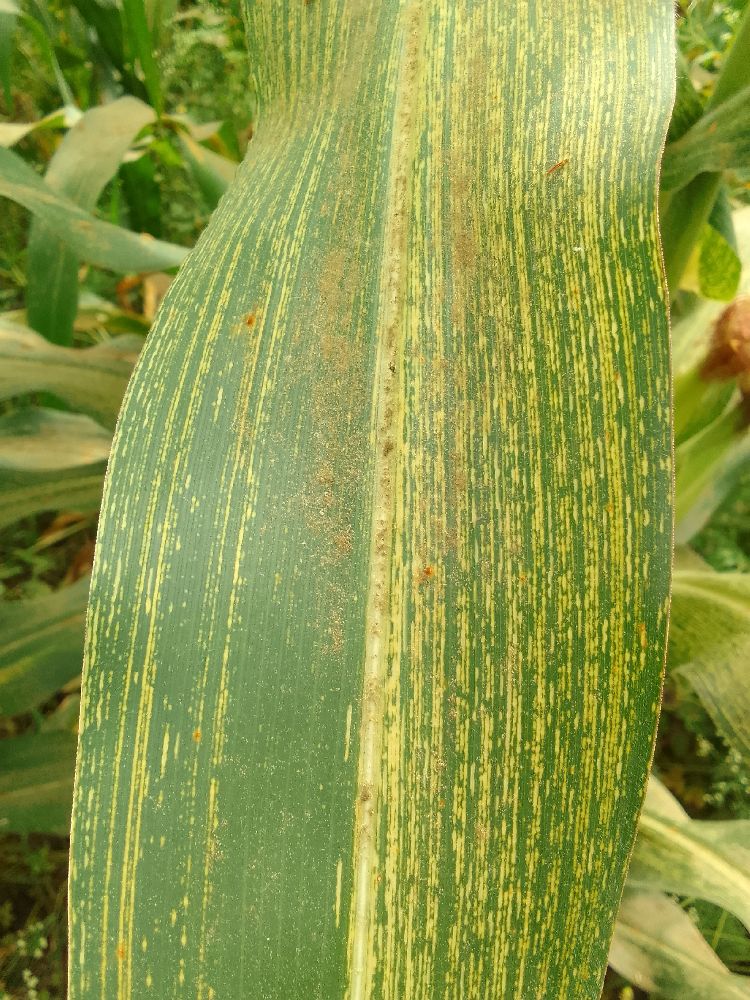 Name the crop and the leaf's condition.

maize, maize streak virus
